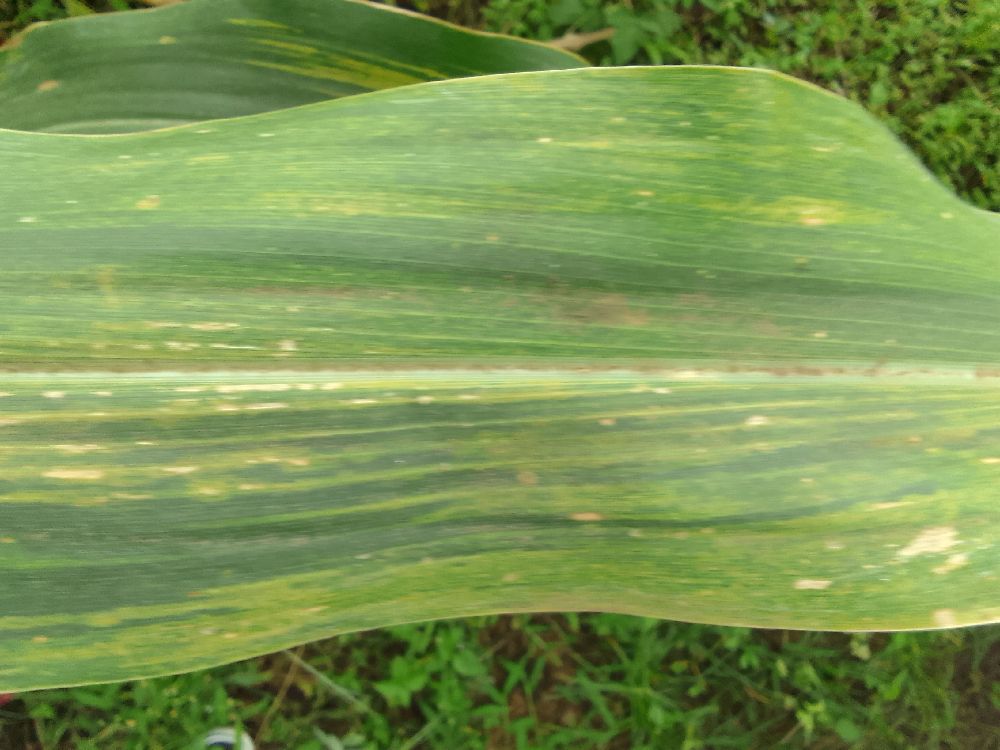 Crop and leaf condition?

maize, maize lethal necrosis
